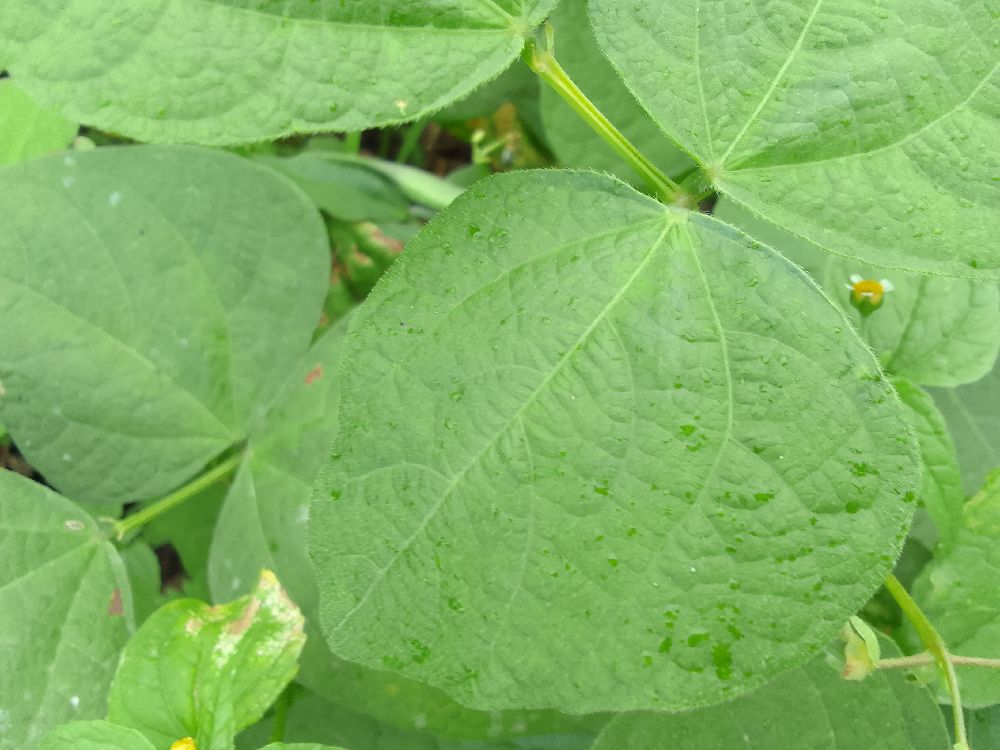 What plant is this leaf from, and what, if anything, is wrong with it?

common bean, healthy
